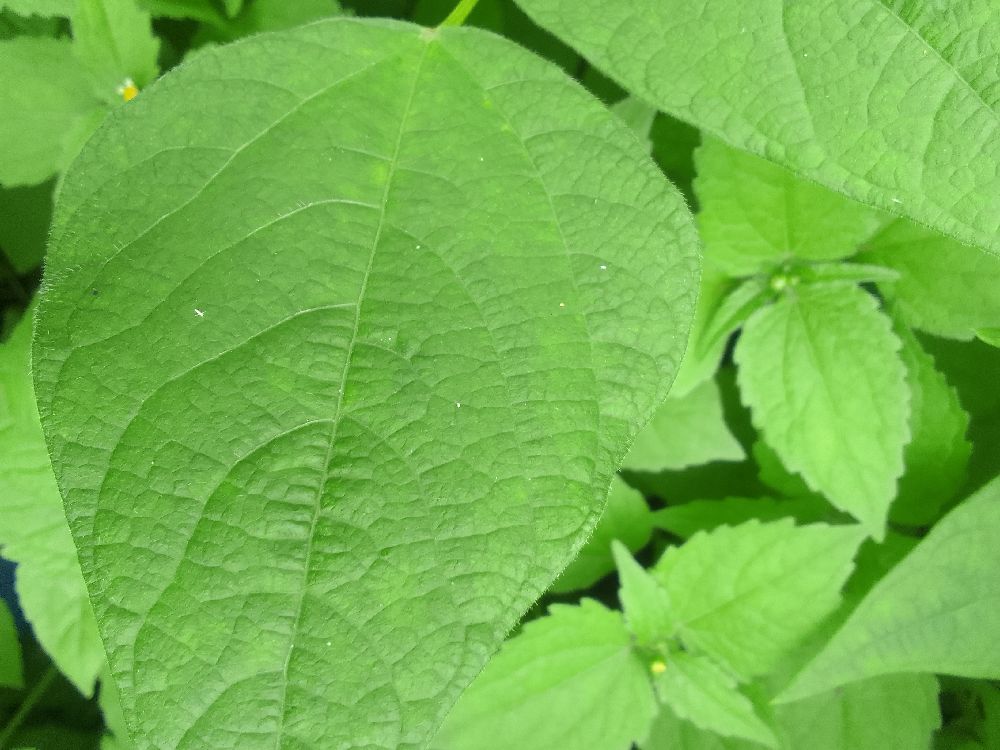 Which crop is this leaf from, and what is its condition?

common bean, healthy
